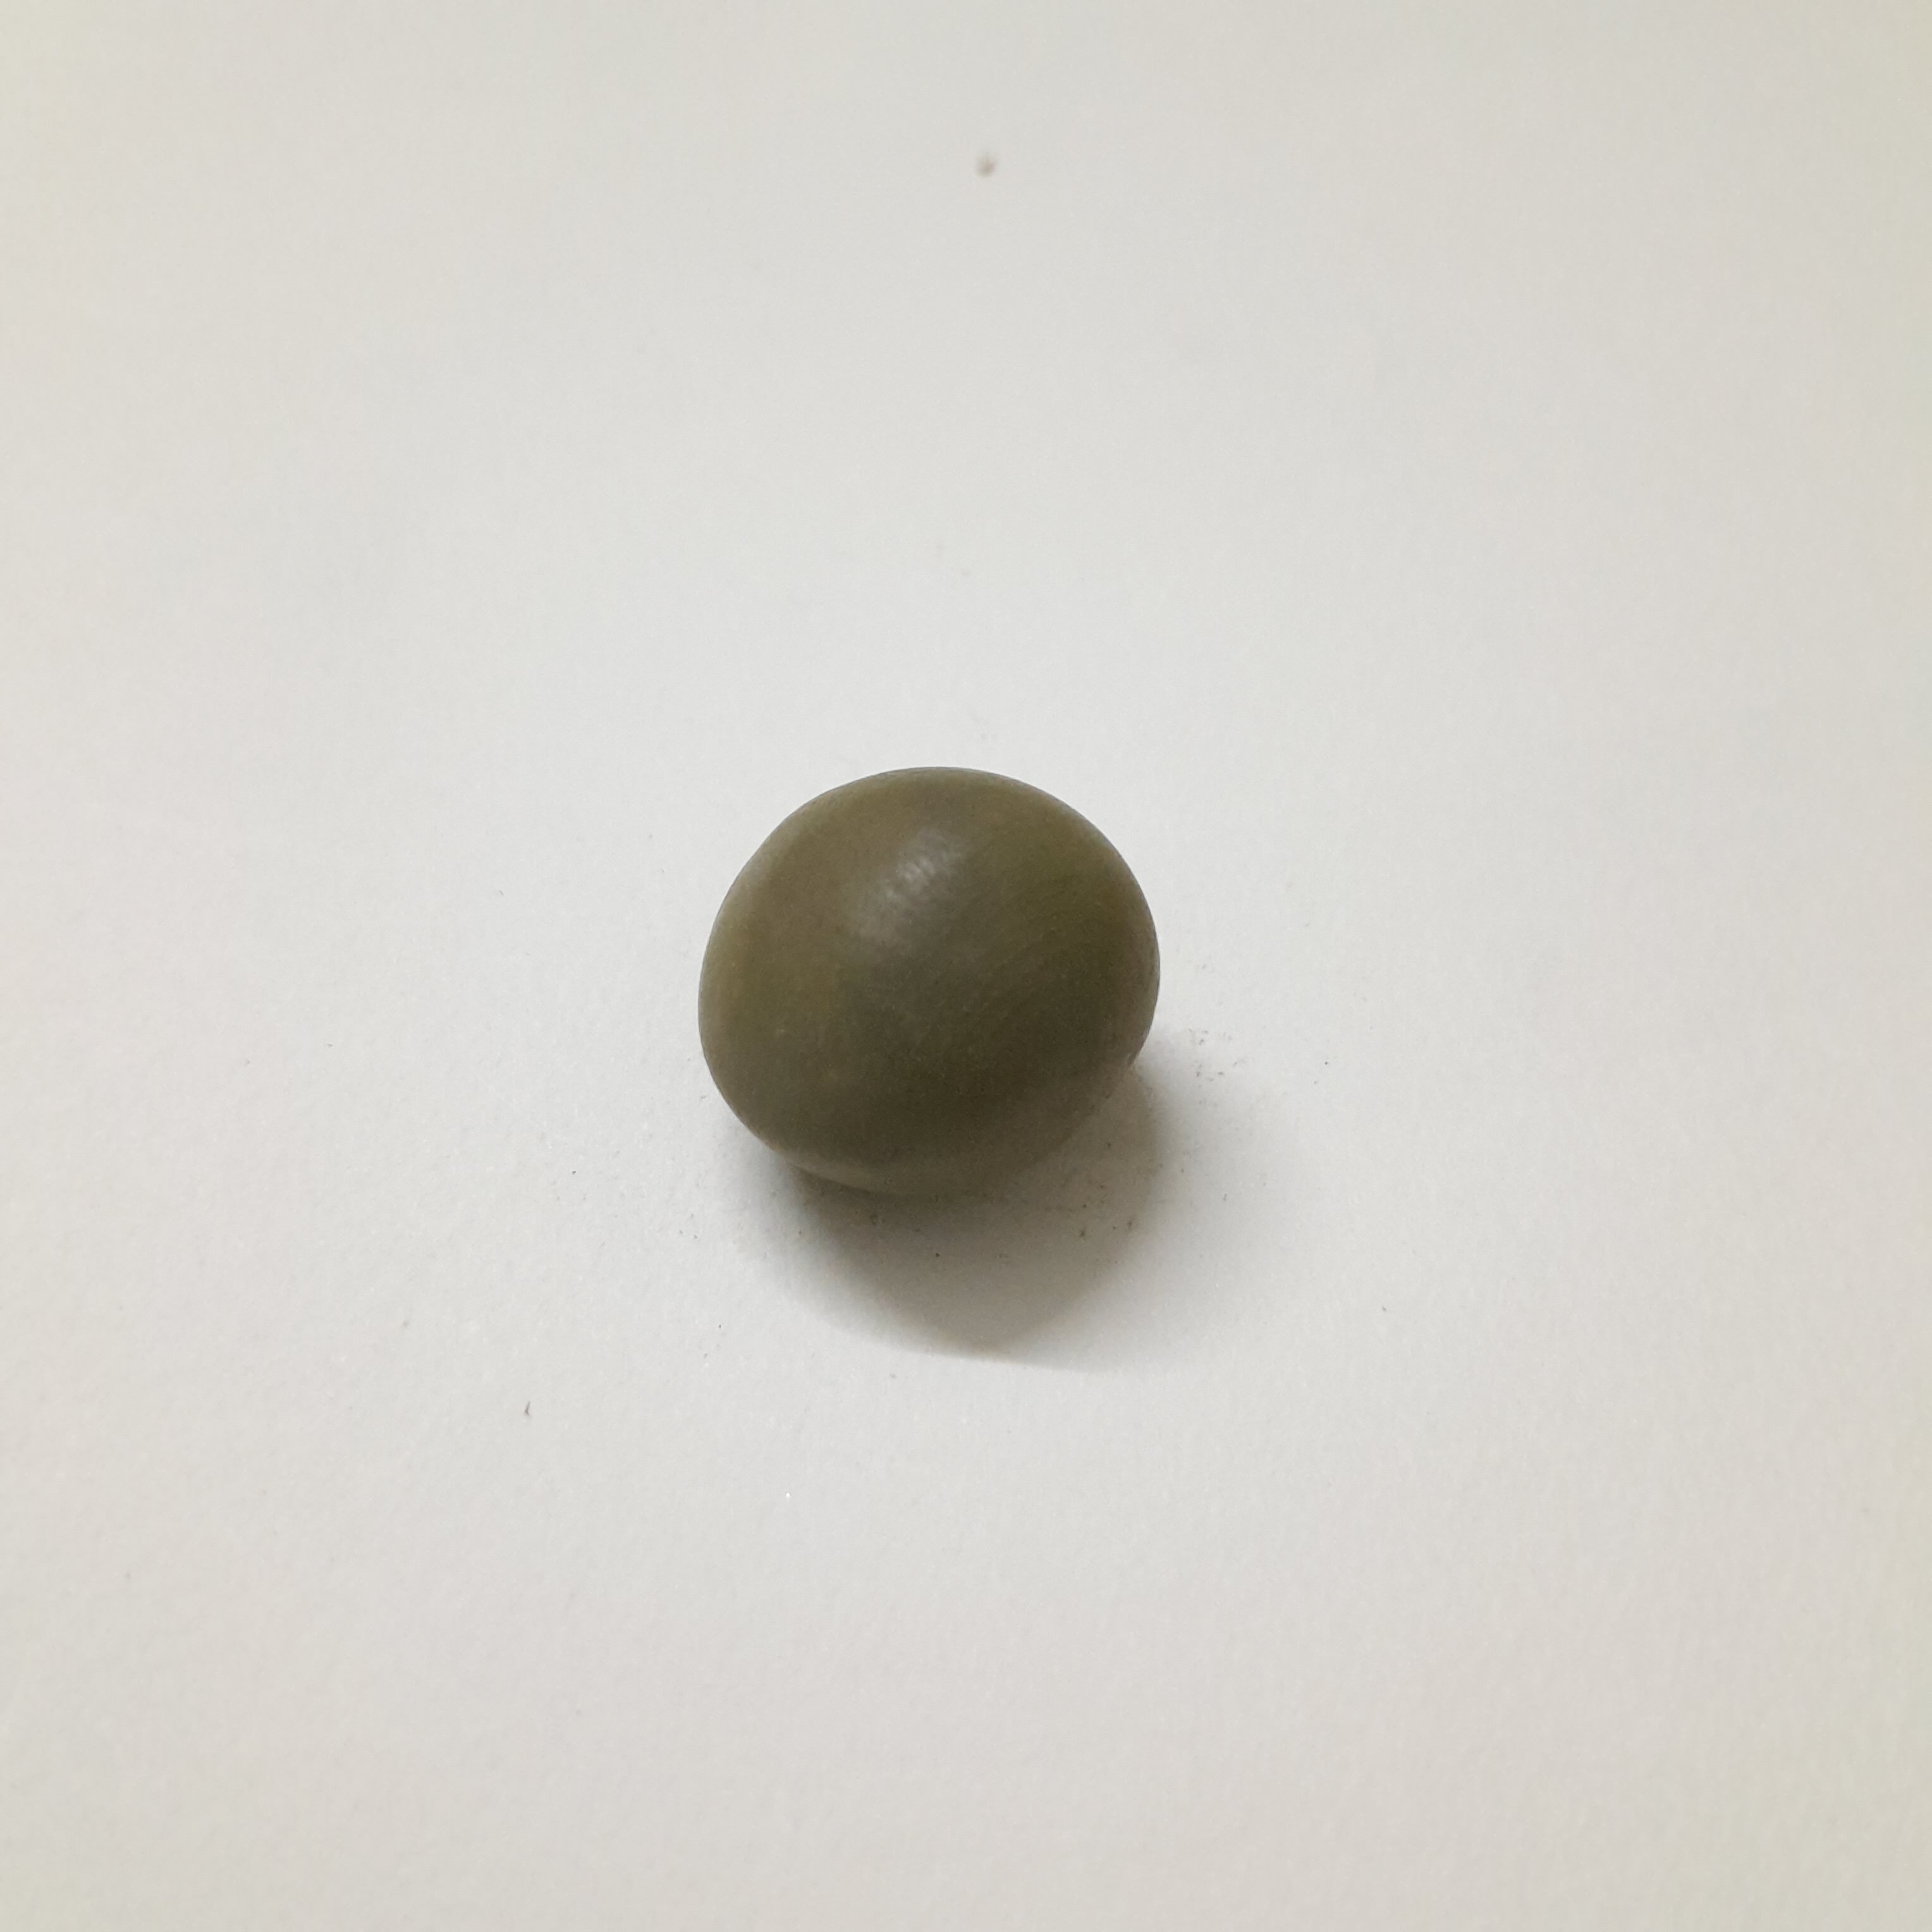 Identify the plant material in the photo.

sagargota
